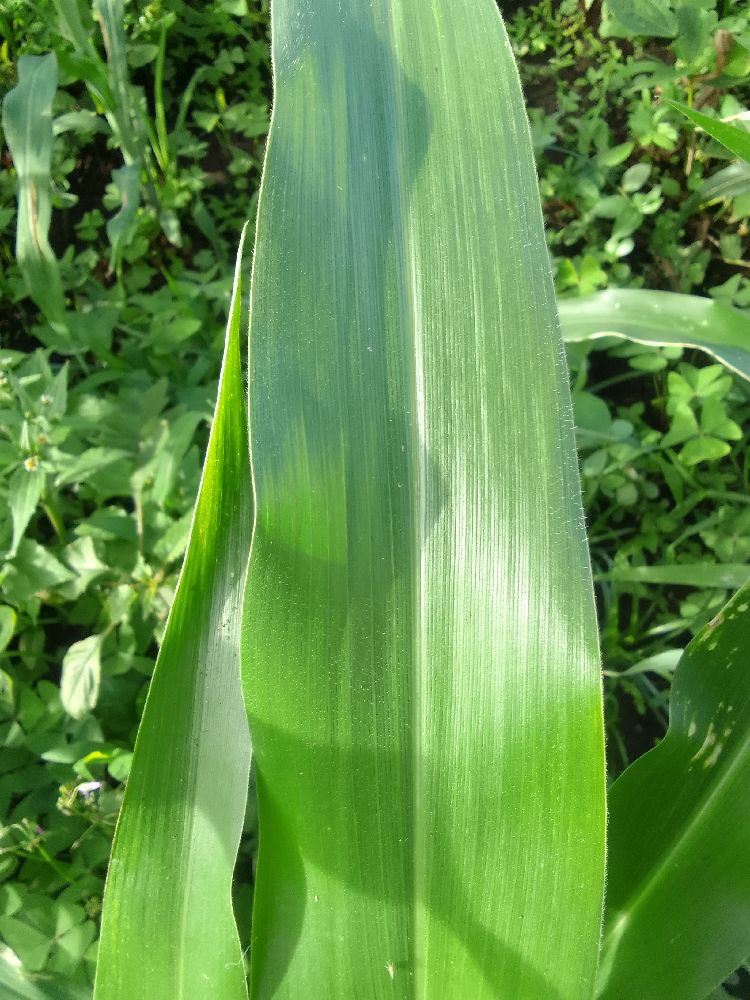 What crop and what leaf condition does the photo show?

maize, healthy
